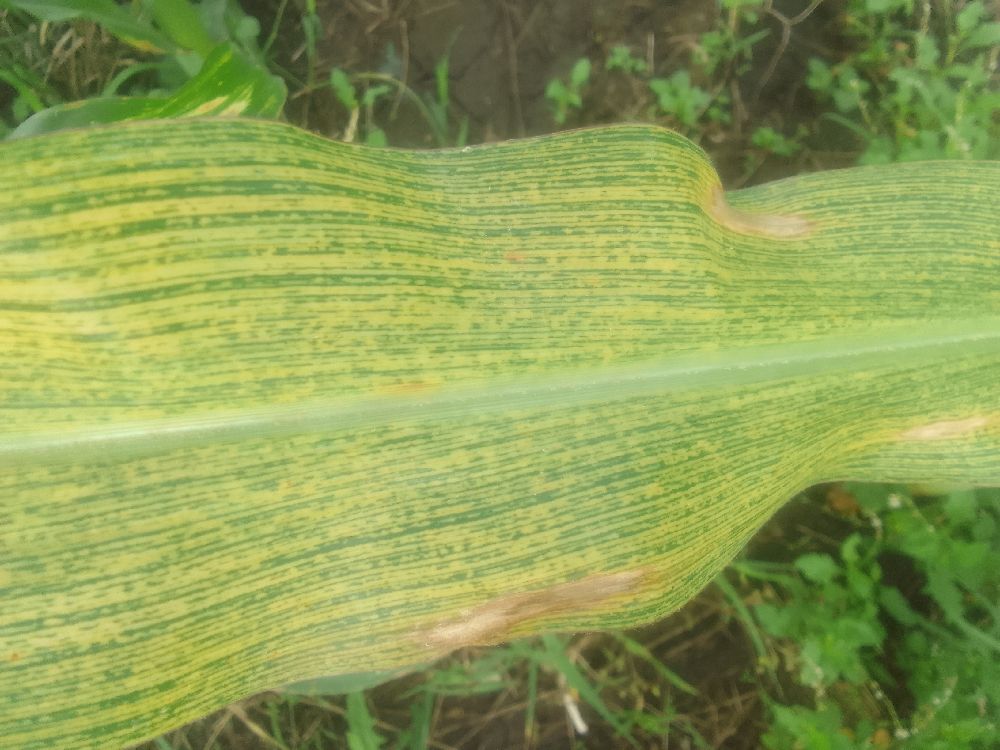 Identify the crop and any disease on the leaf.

maize, maize streak virus
